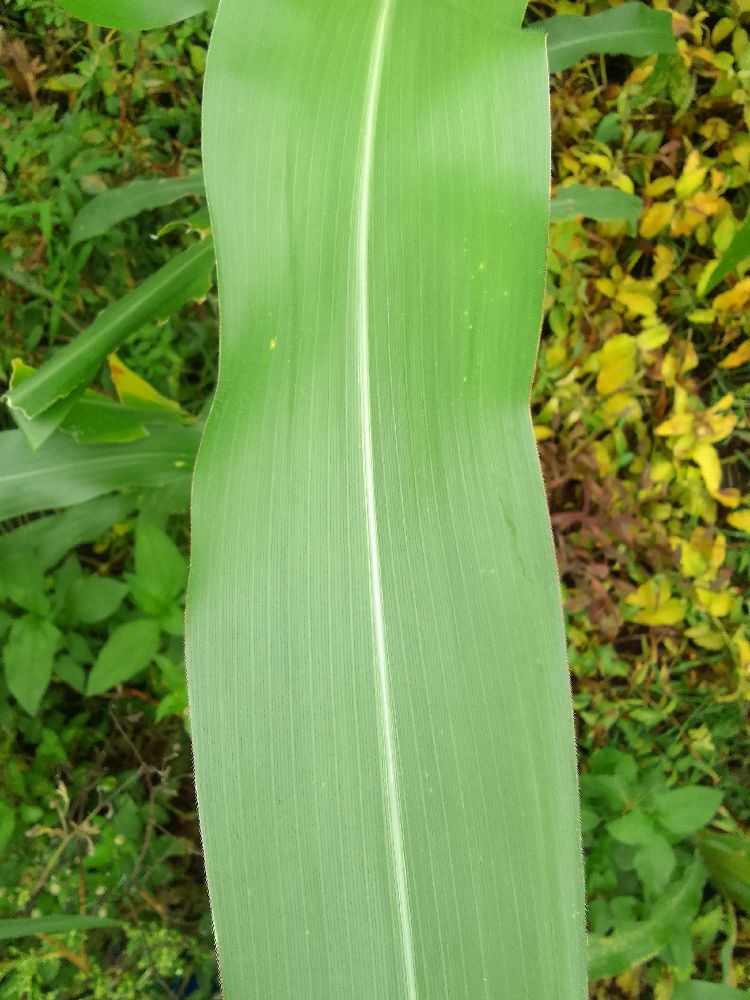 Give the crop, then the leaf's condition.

maize, healthy
